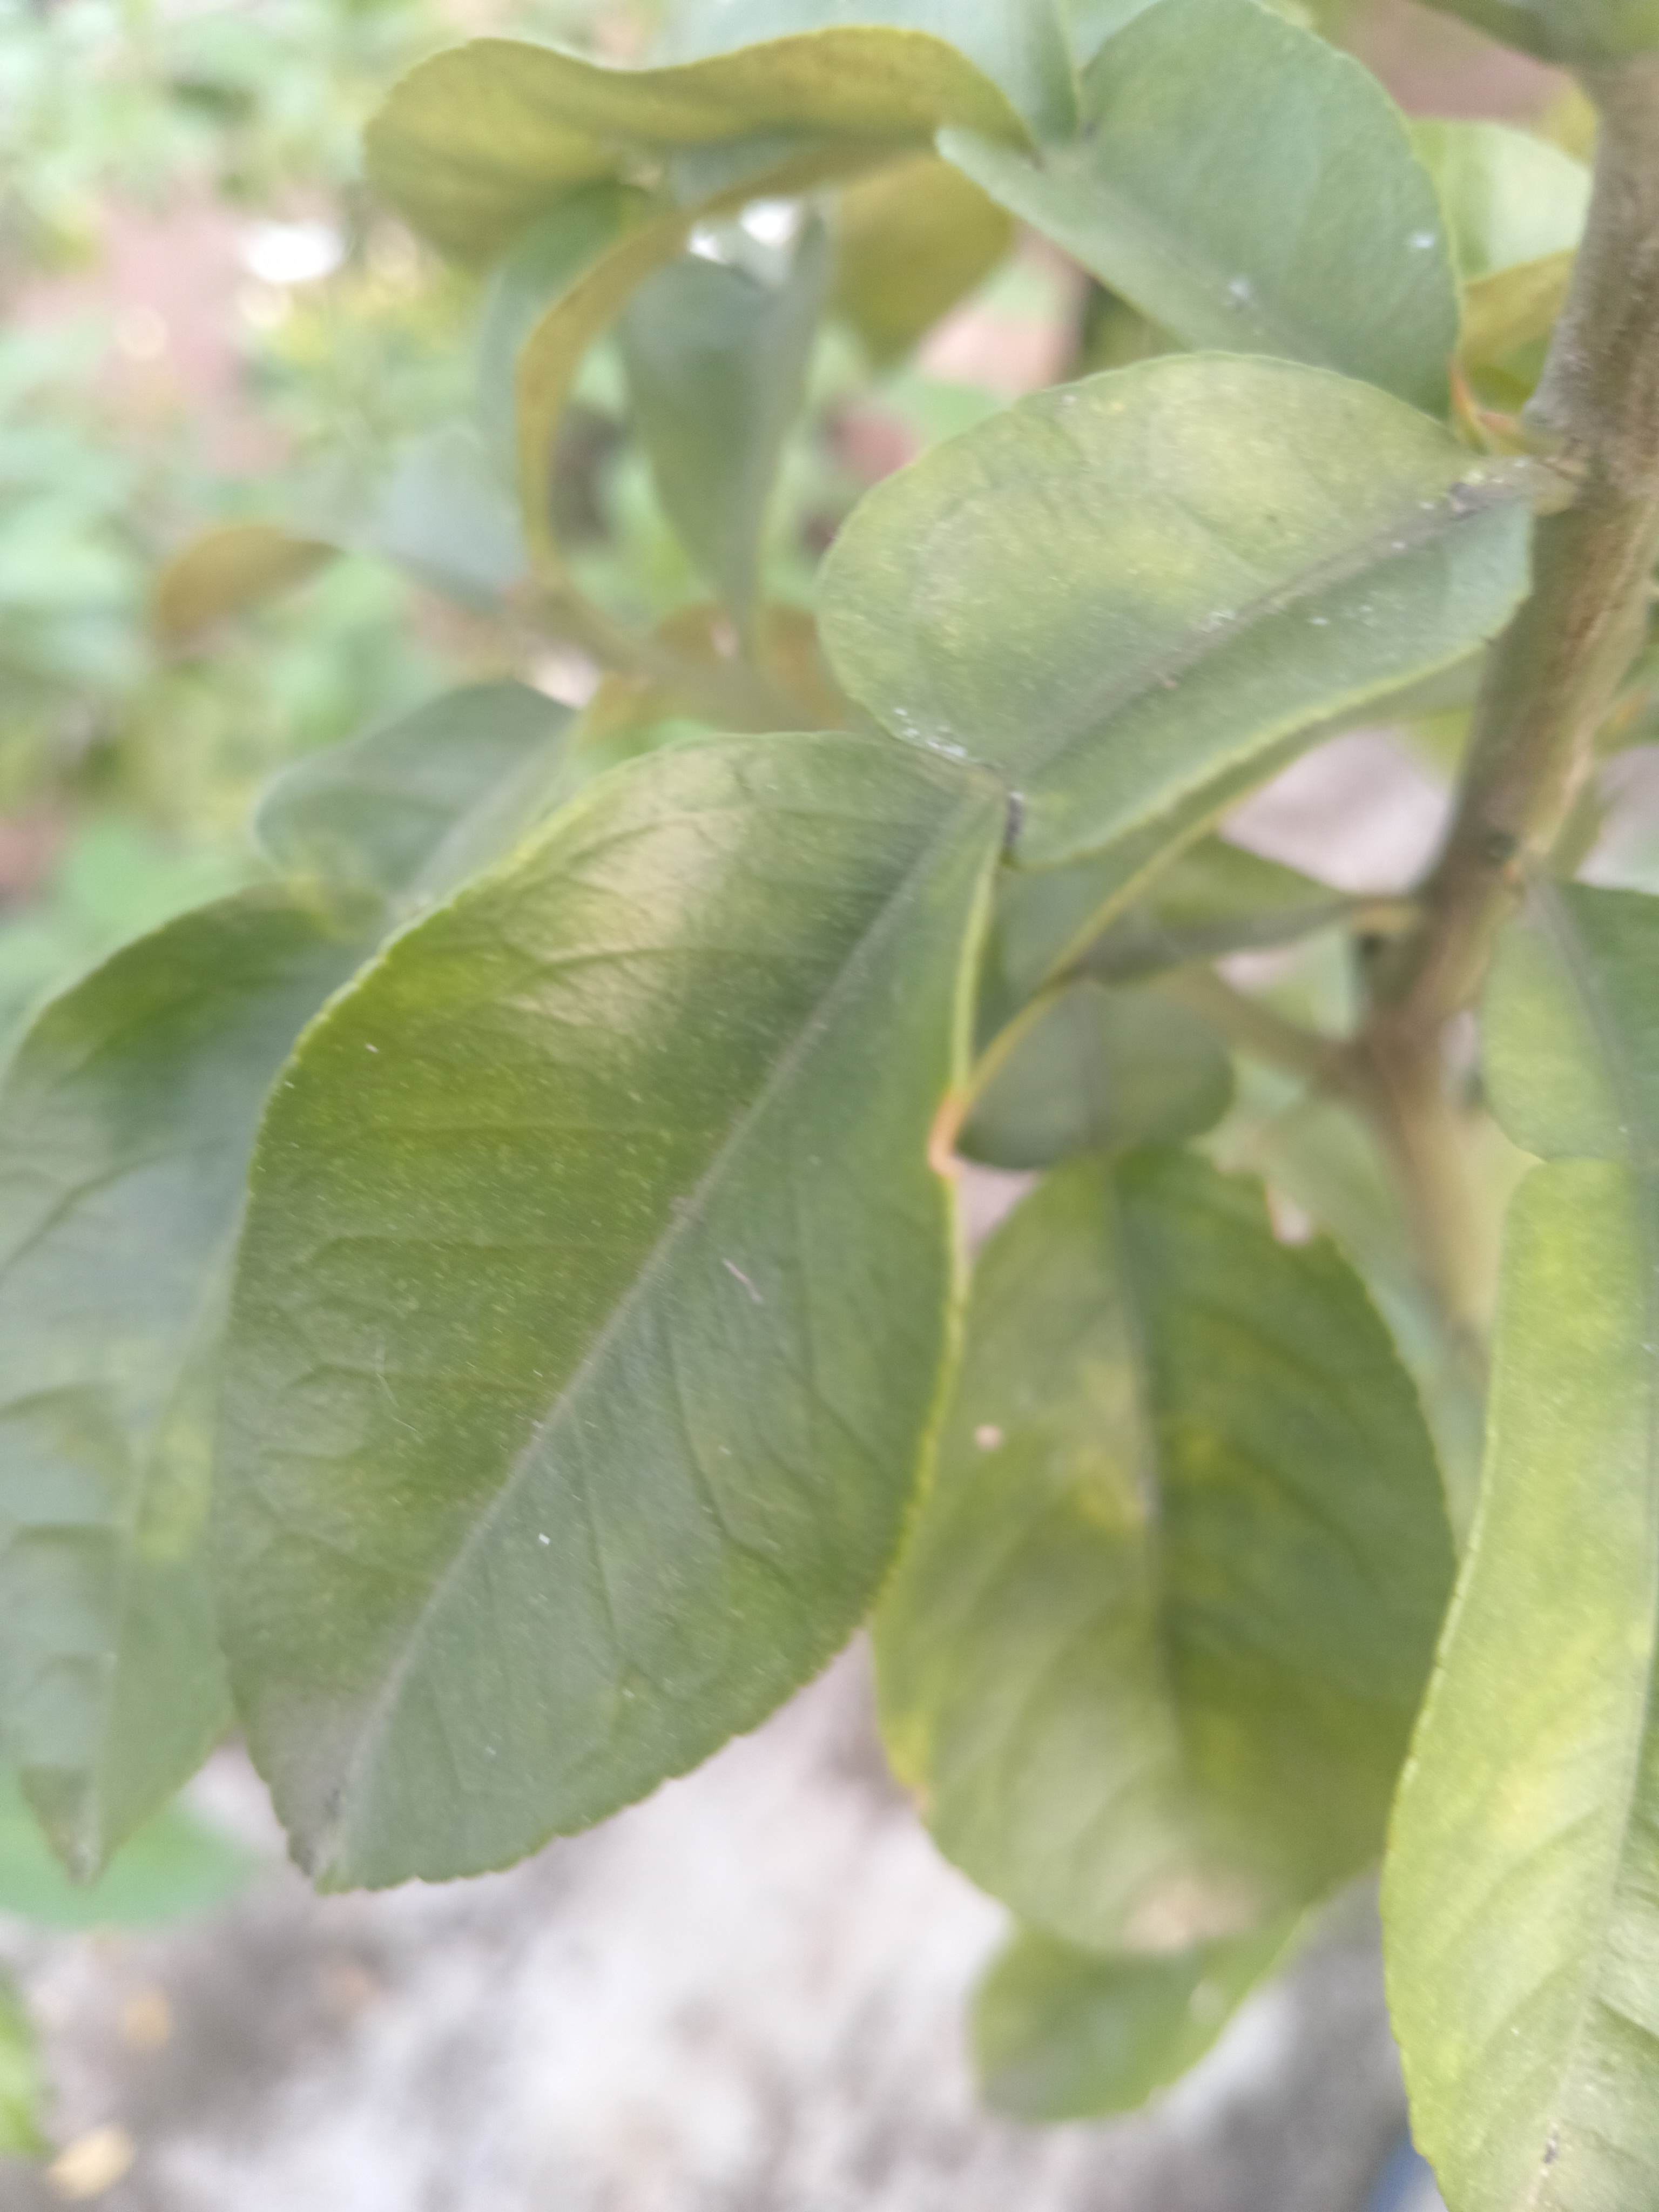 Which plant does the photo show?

lemon
